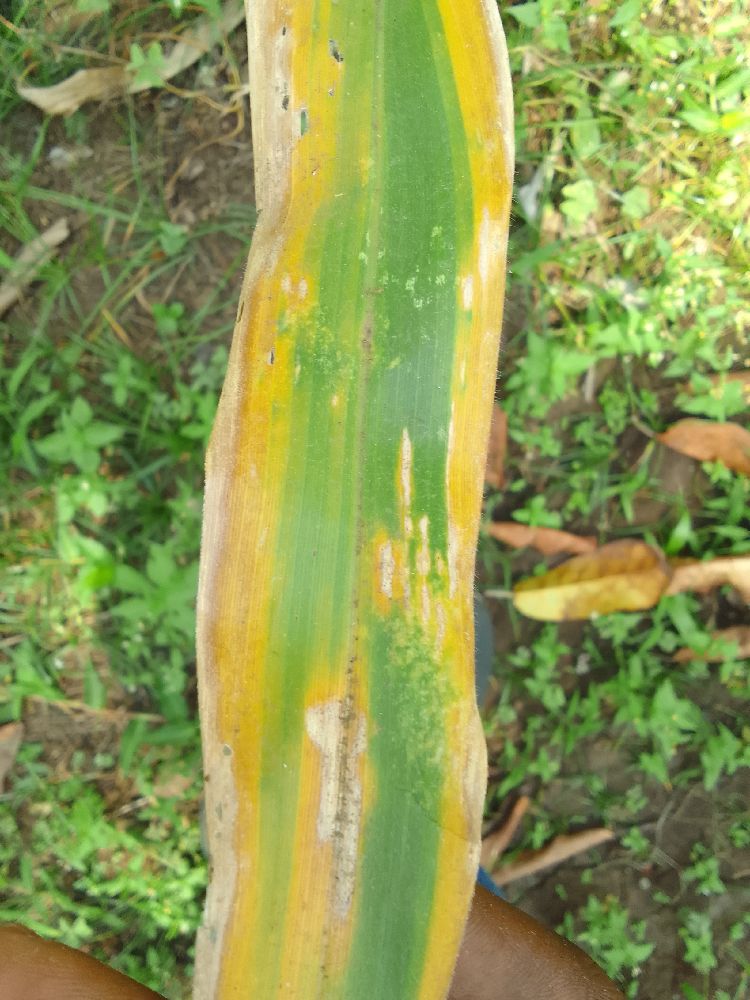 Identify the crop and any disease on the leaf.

maize, maize lethal necrosis
